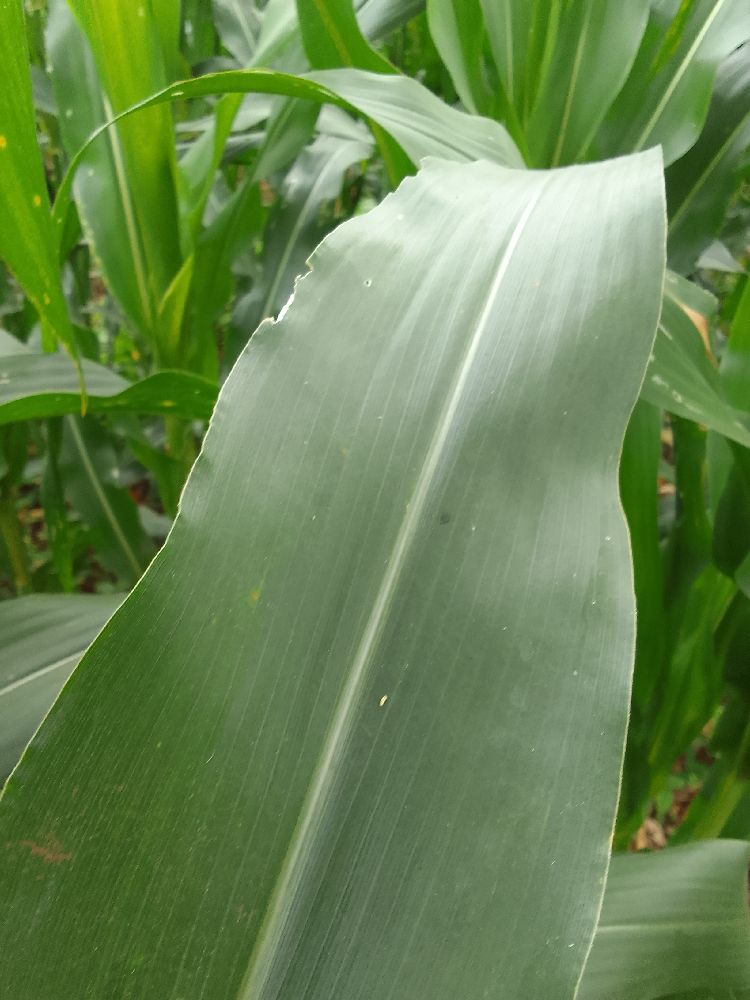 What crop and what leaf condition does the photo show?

maize, healthy
